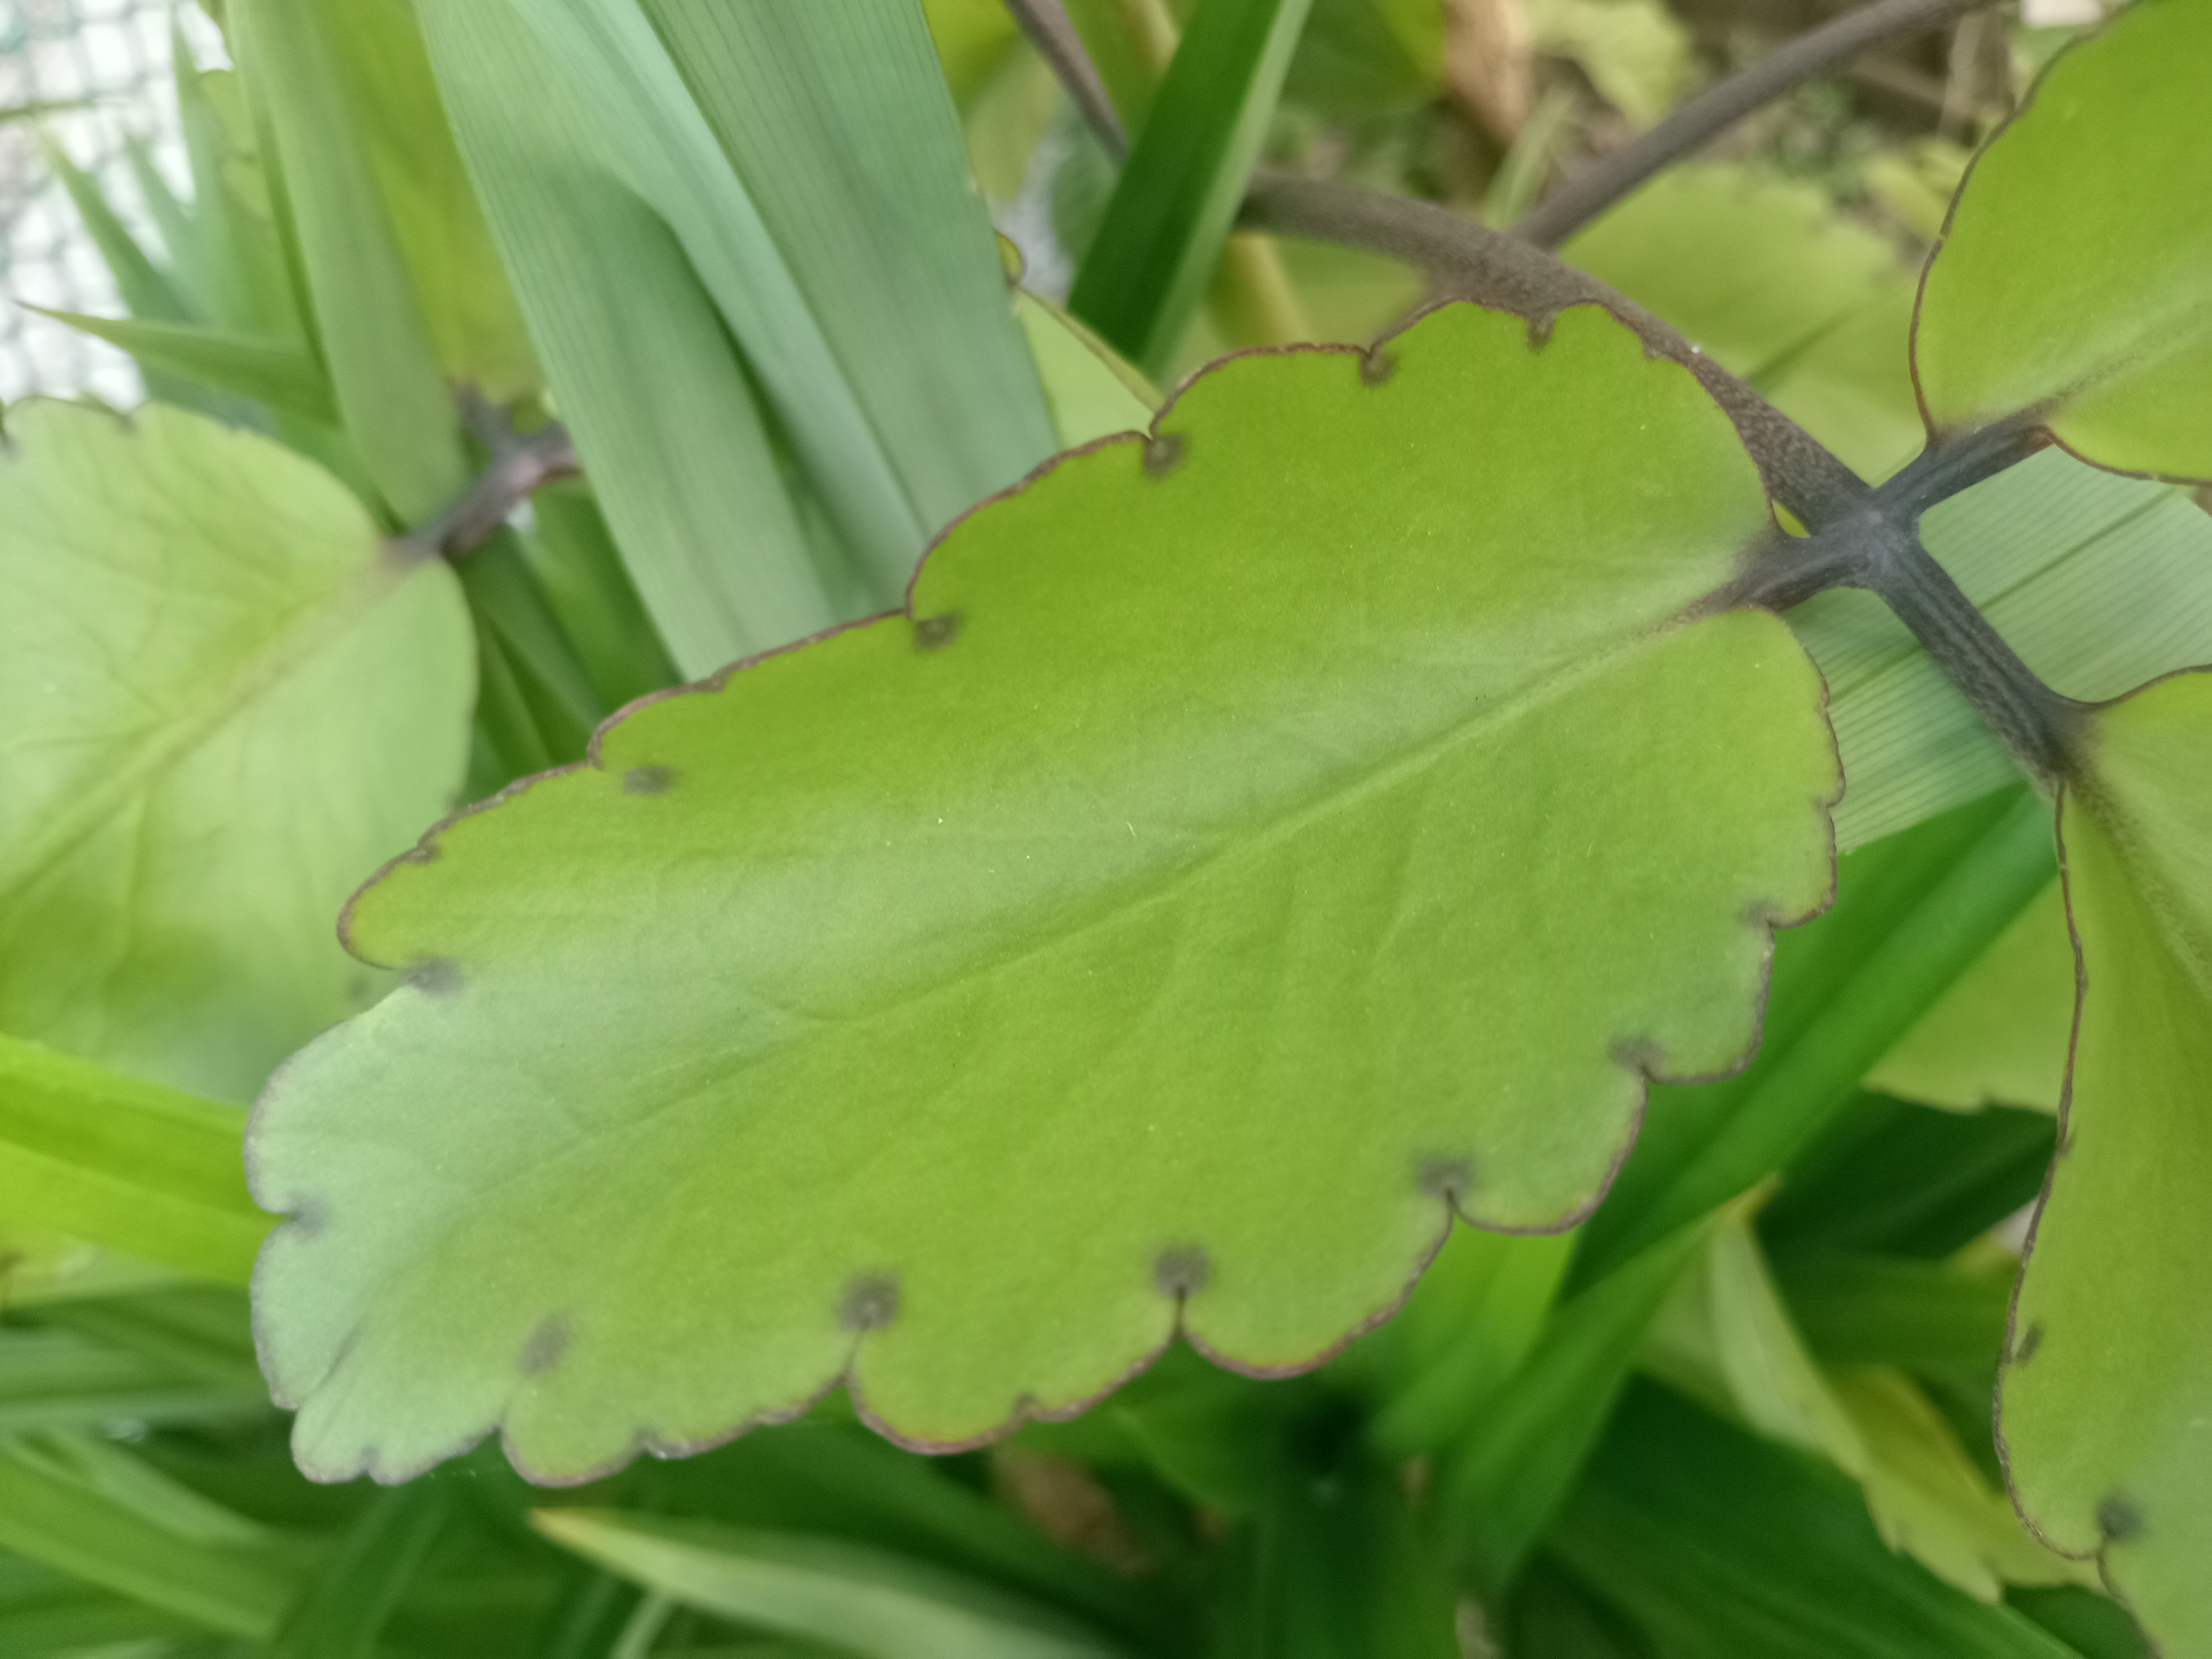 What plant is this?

pathorkuci
